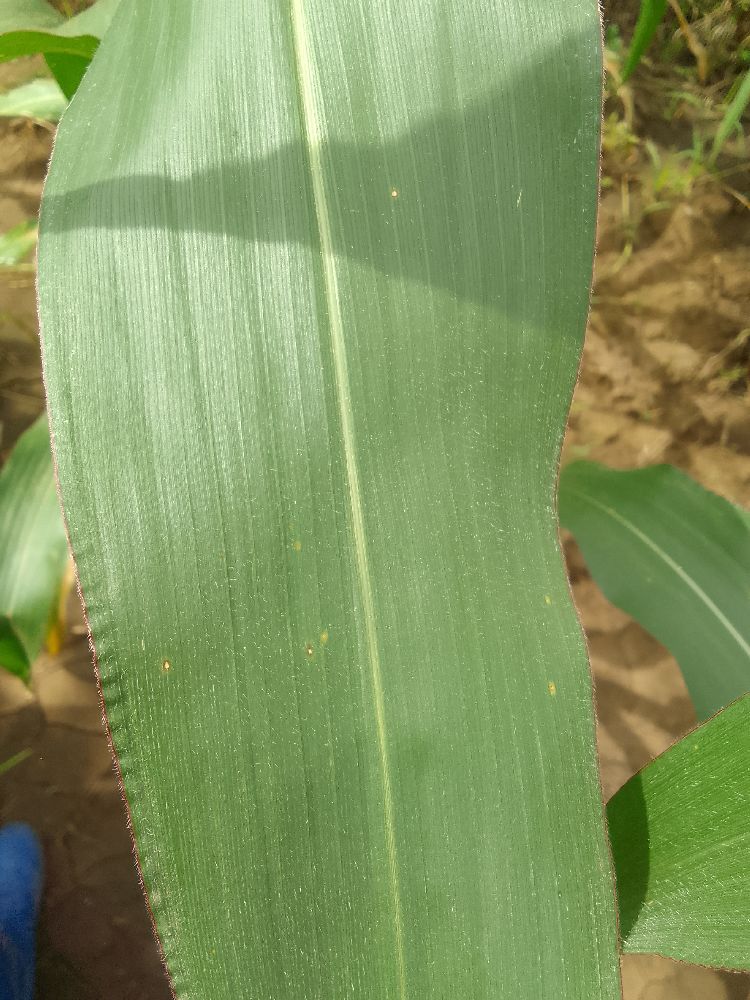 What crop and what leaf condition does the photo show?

maize, healthy
